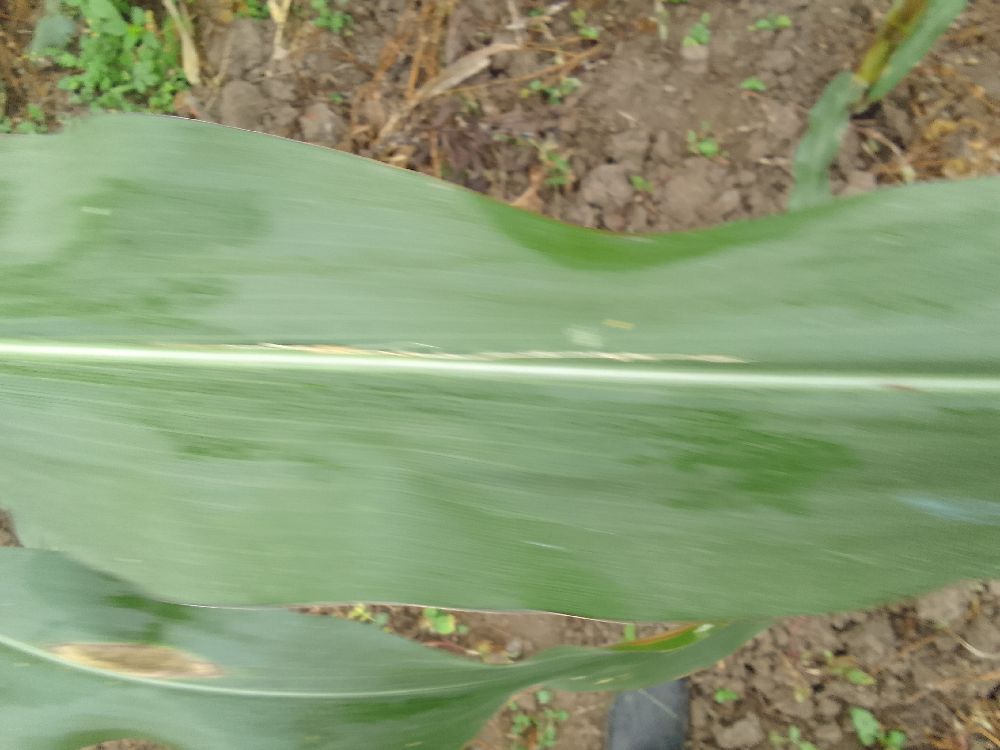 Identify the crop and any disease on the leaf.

maize, healthy
